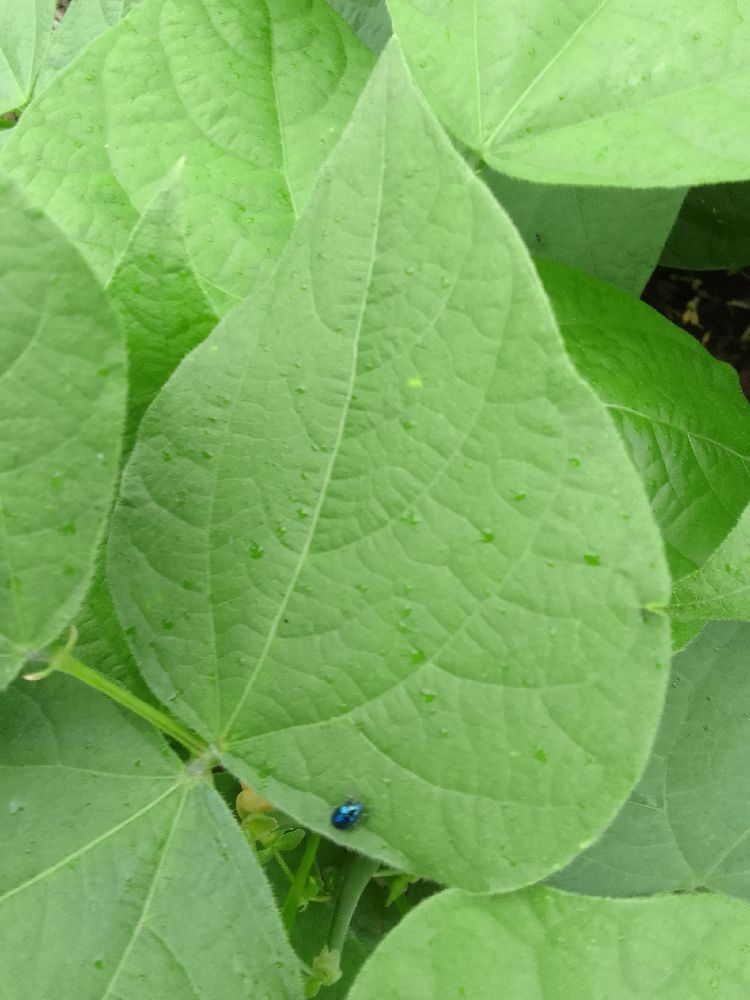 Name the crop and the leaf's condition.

common bean, healthy
